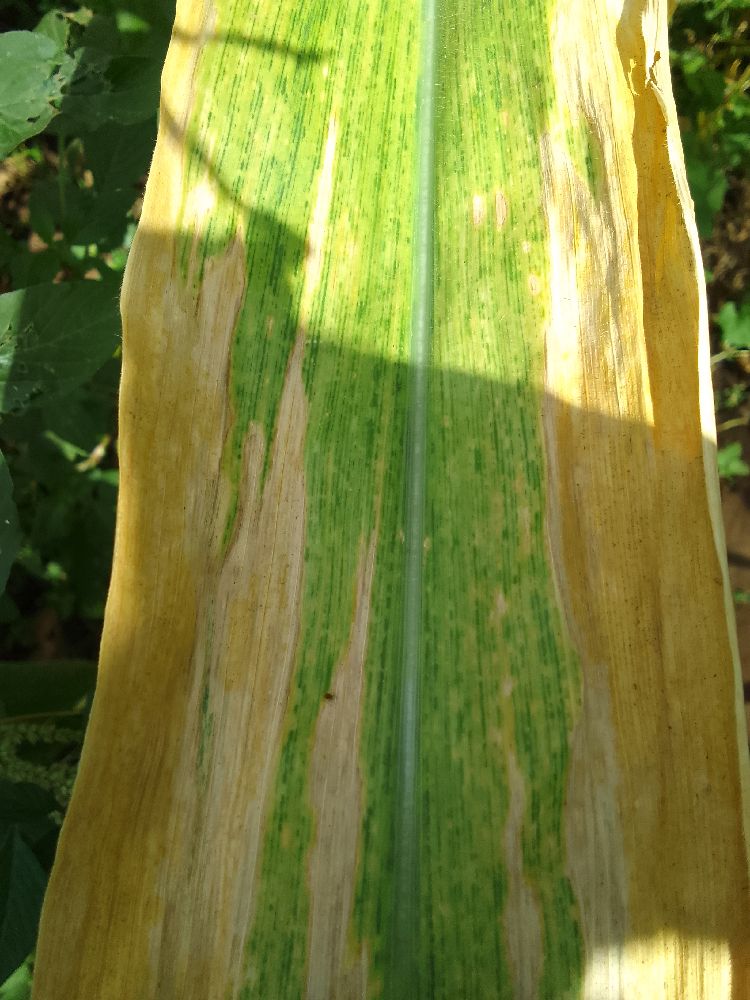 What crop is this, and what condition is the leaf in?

maize, maize lethal necrosis
